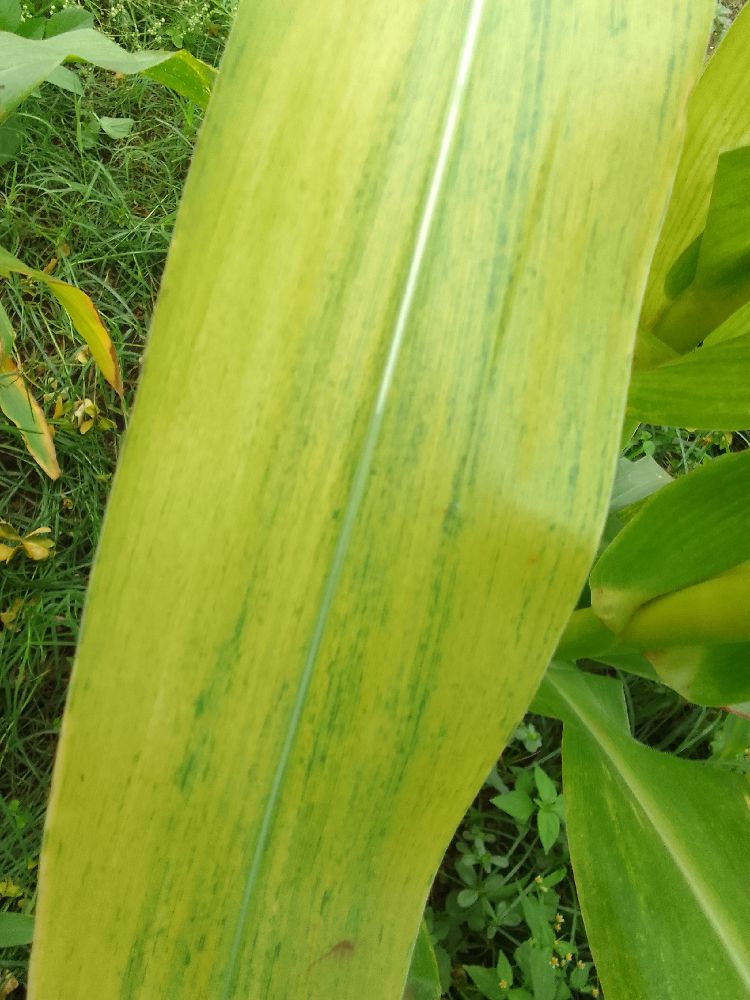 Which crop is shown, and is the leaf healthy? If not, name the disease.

maize, maize lethal necrosis
